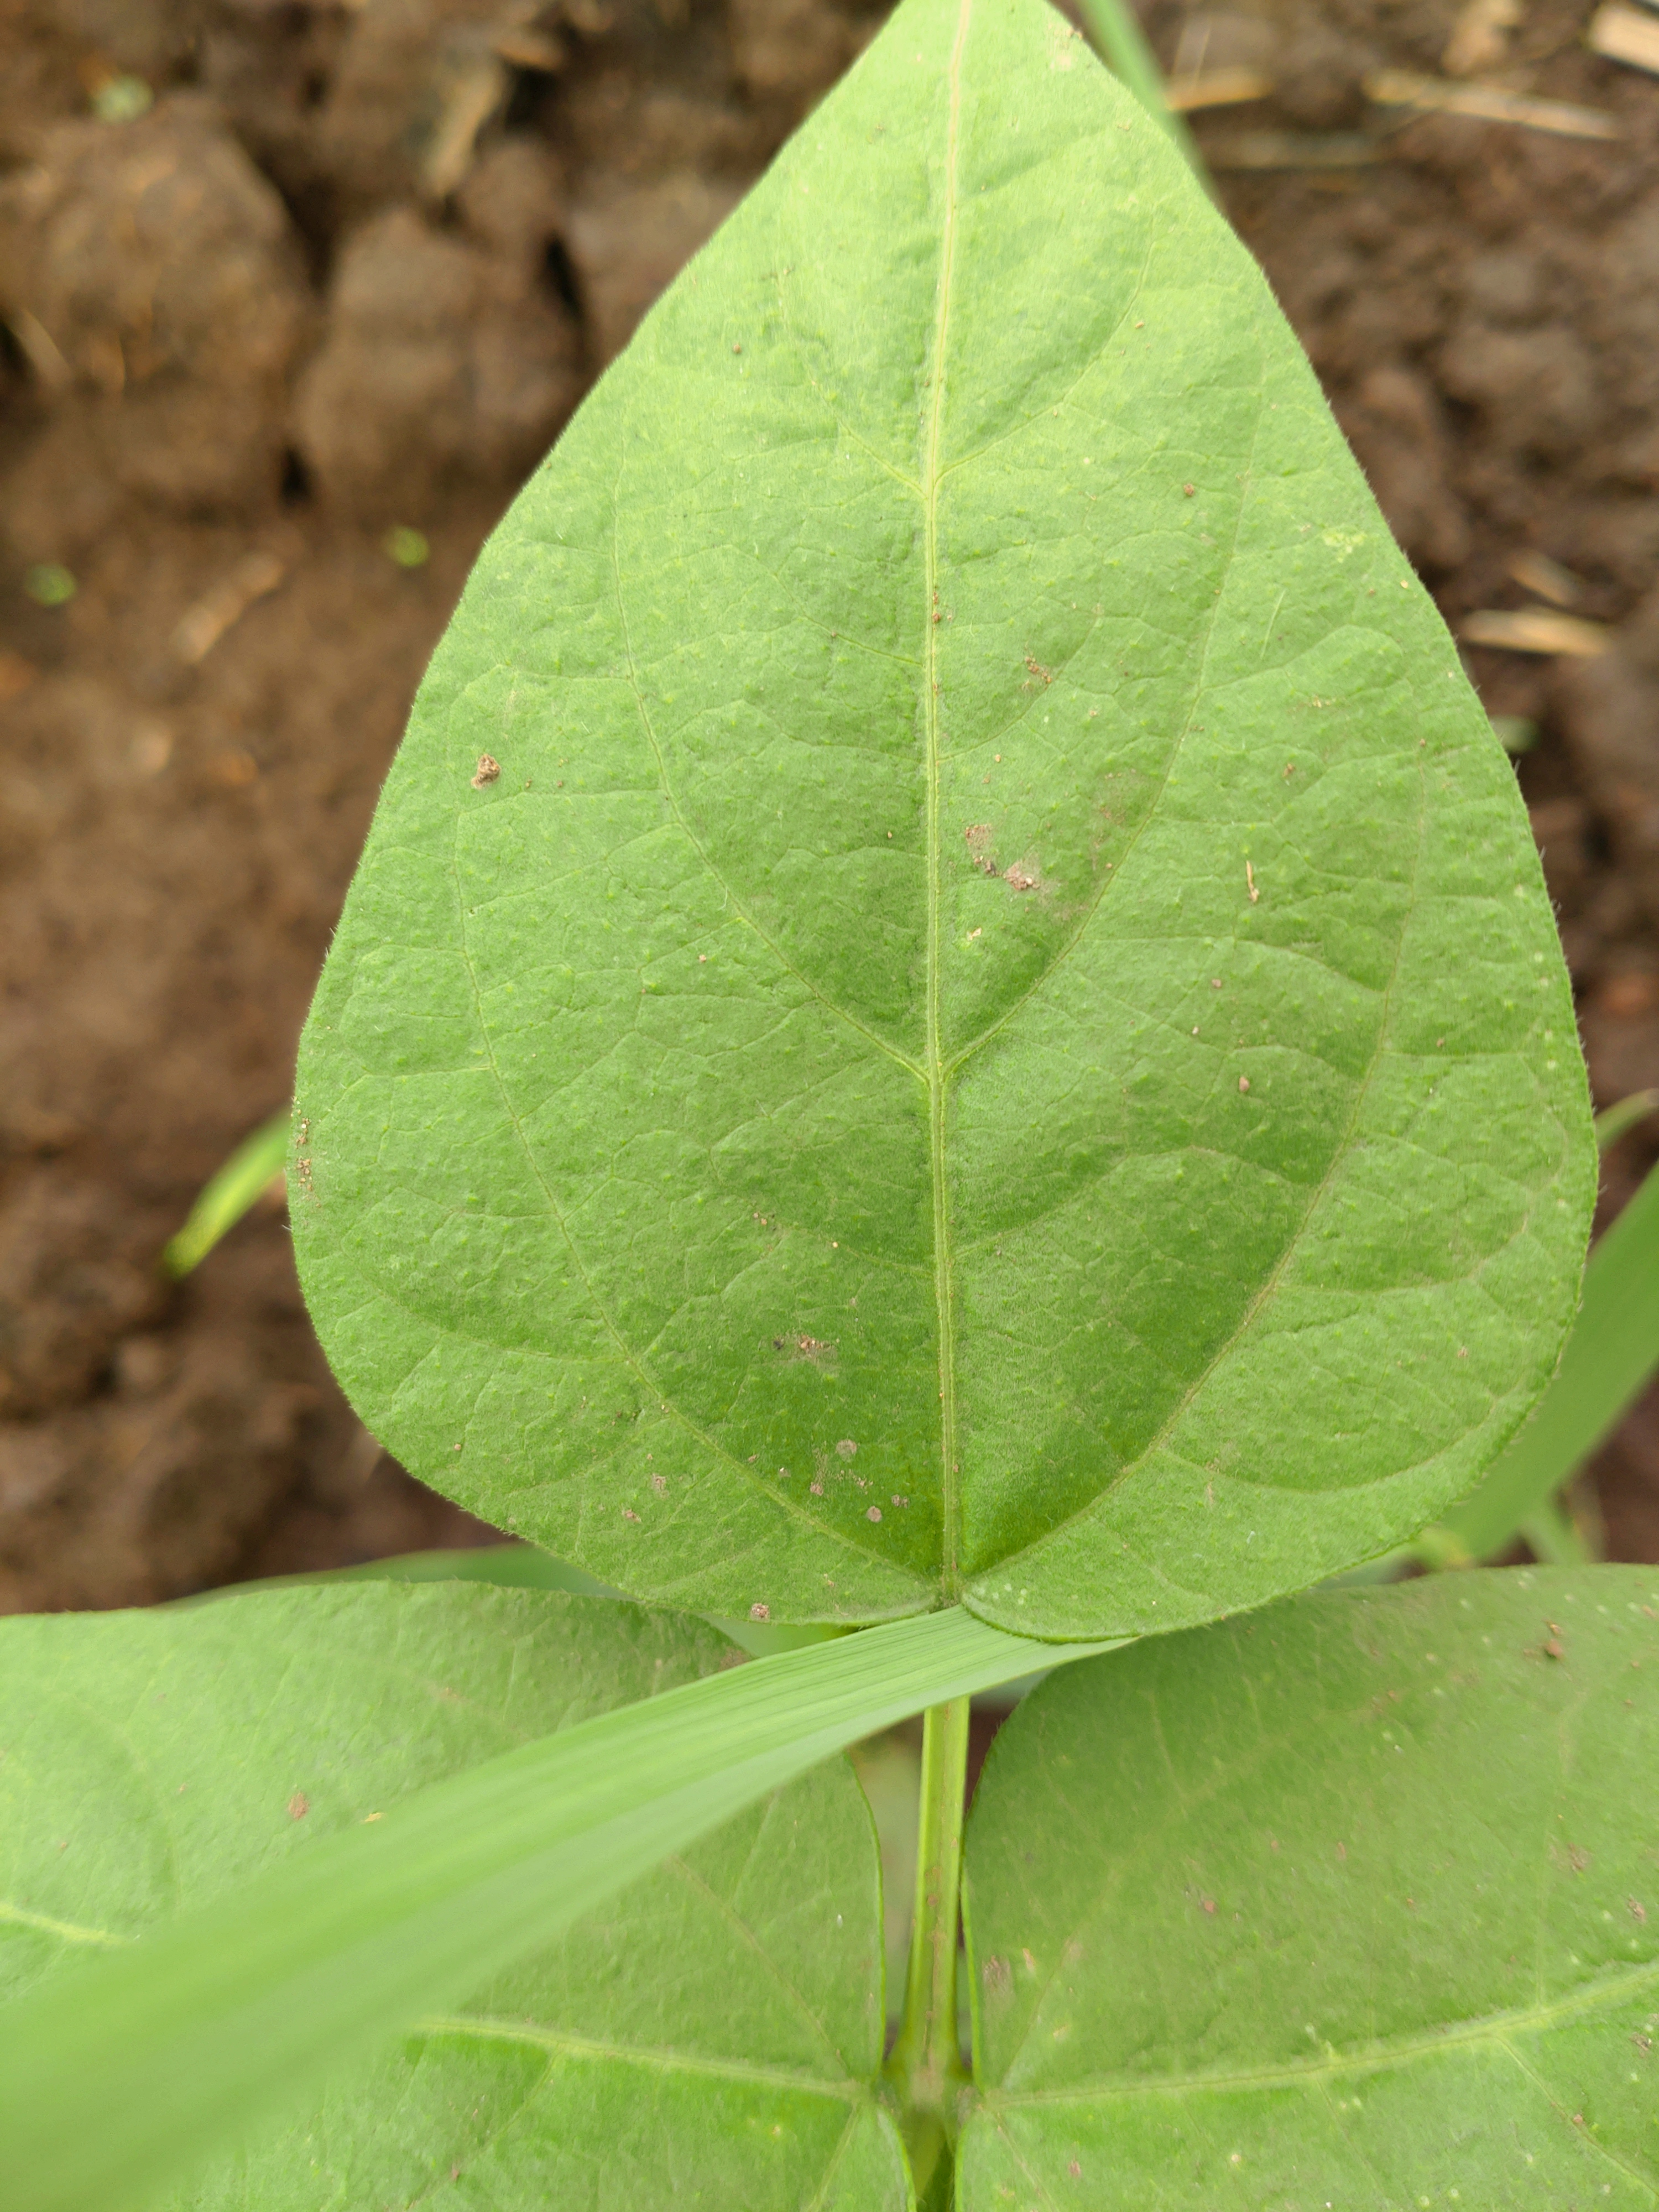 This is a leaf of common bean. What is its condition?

healthy
